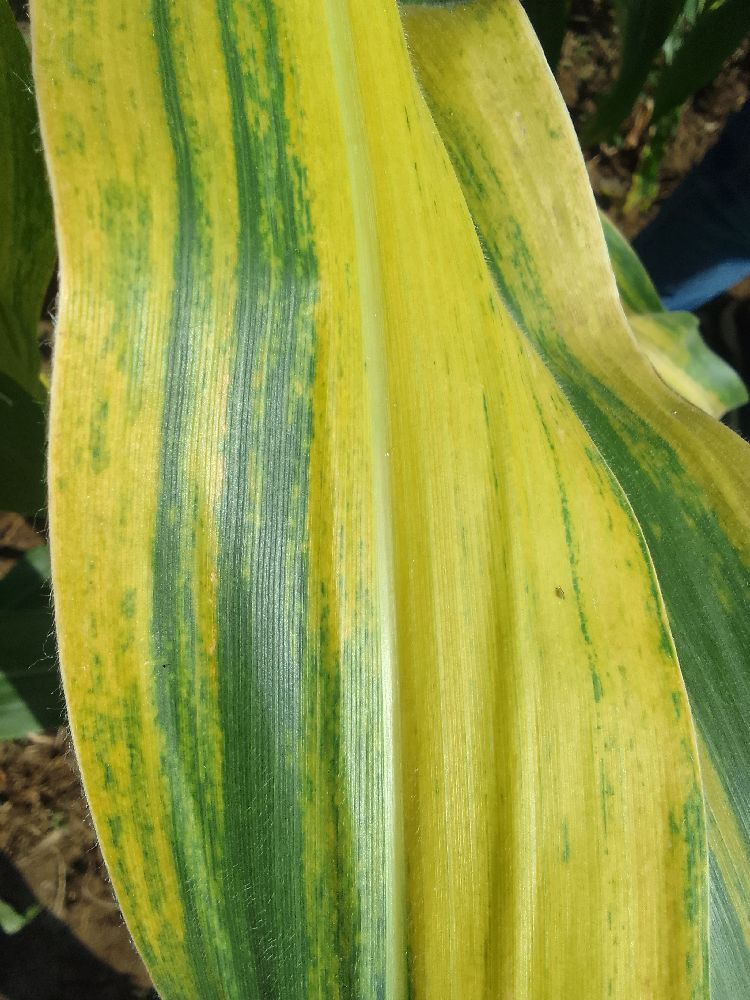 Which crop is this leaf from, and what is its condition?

maize, maize lethal necrosis
